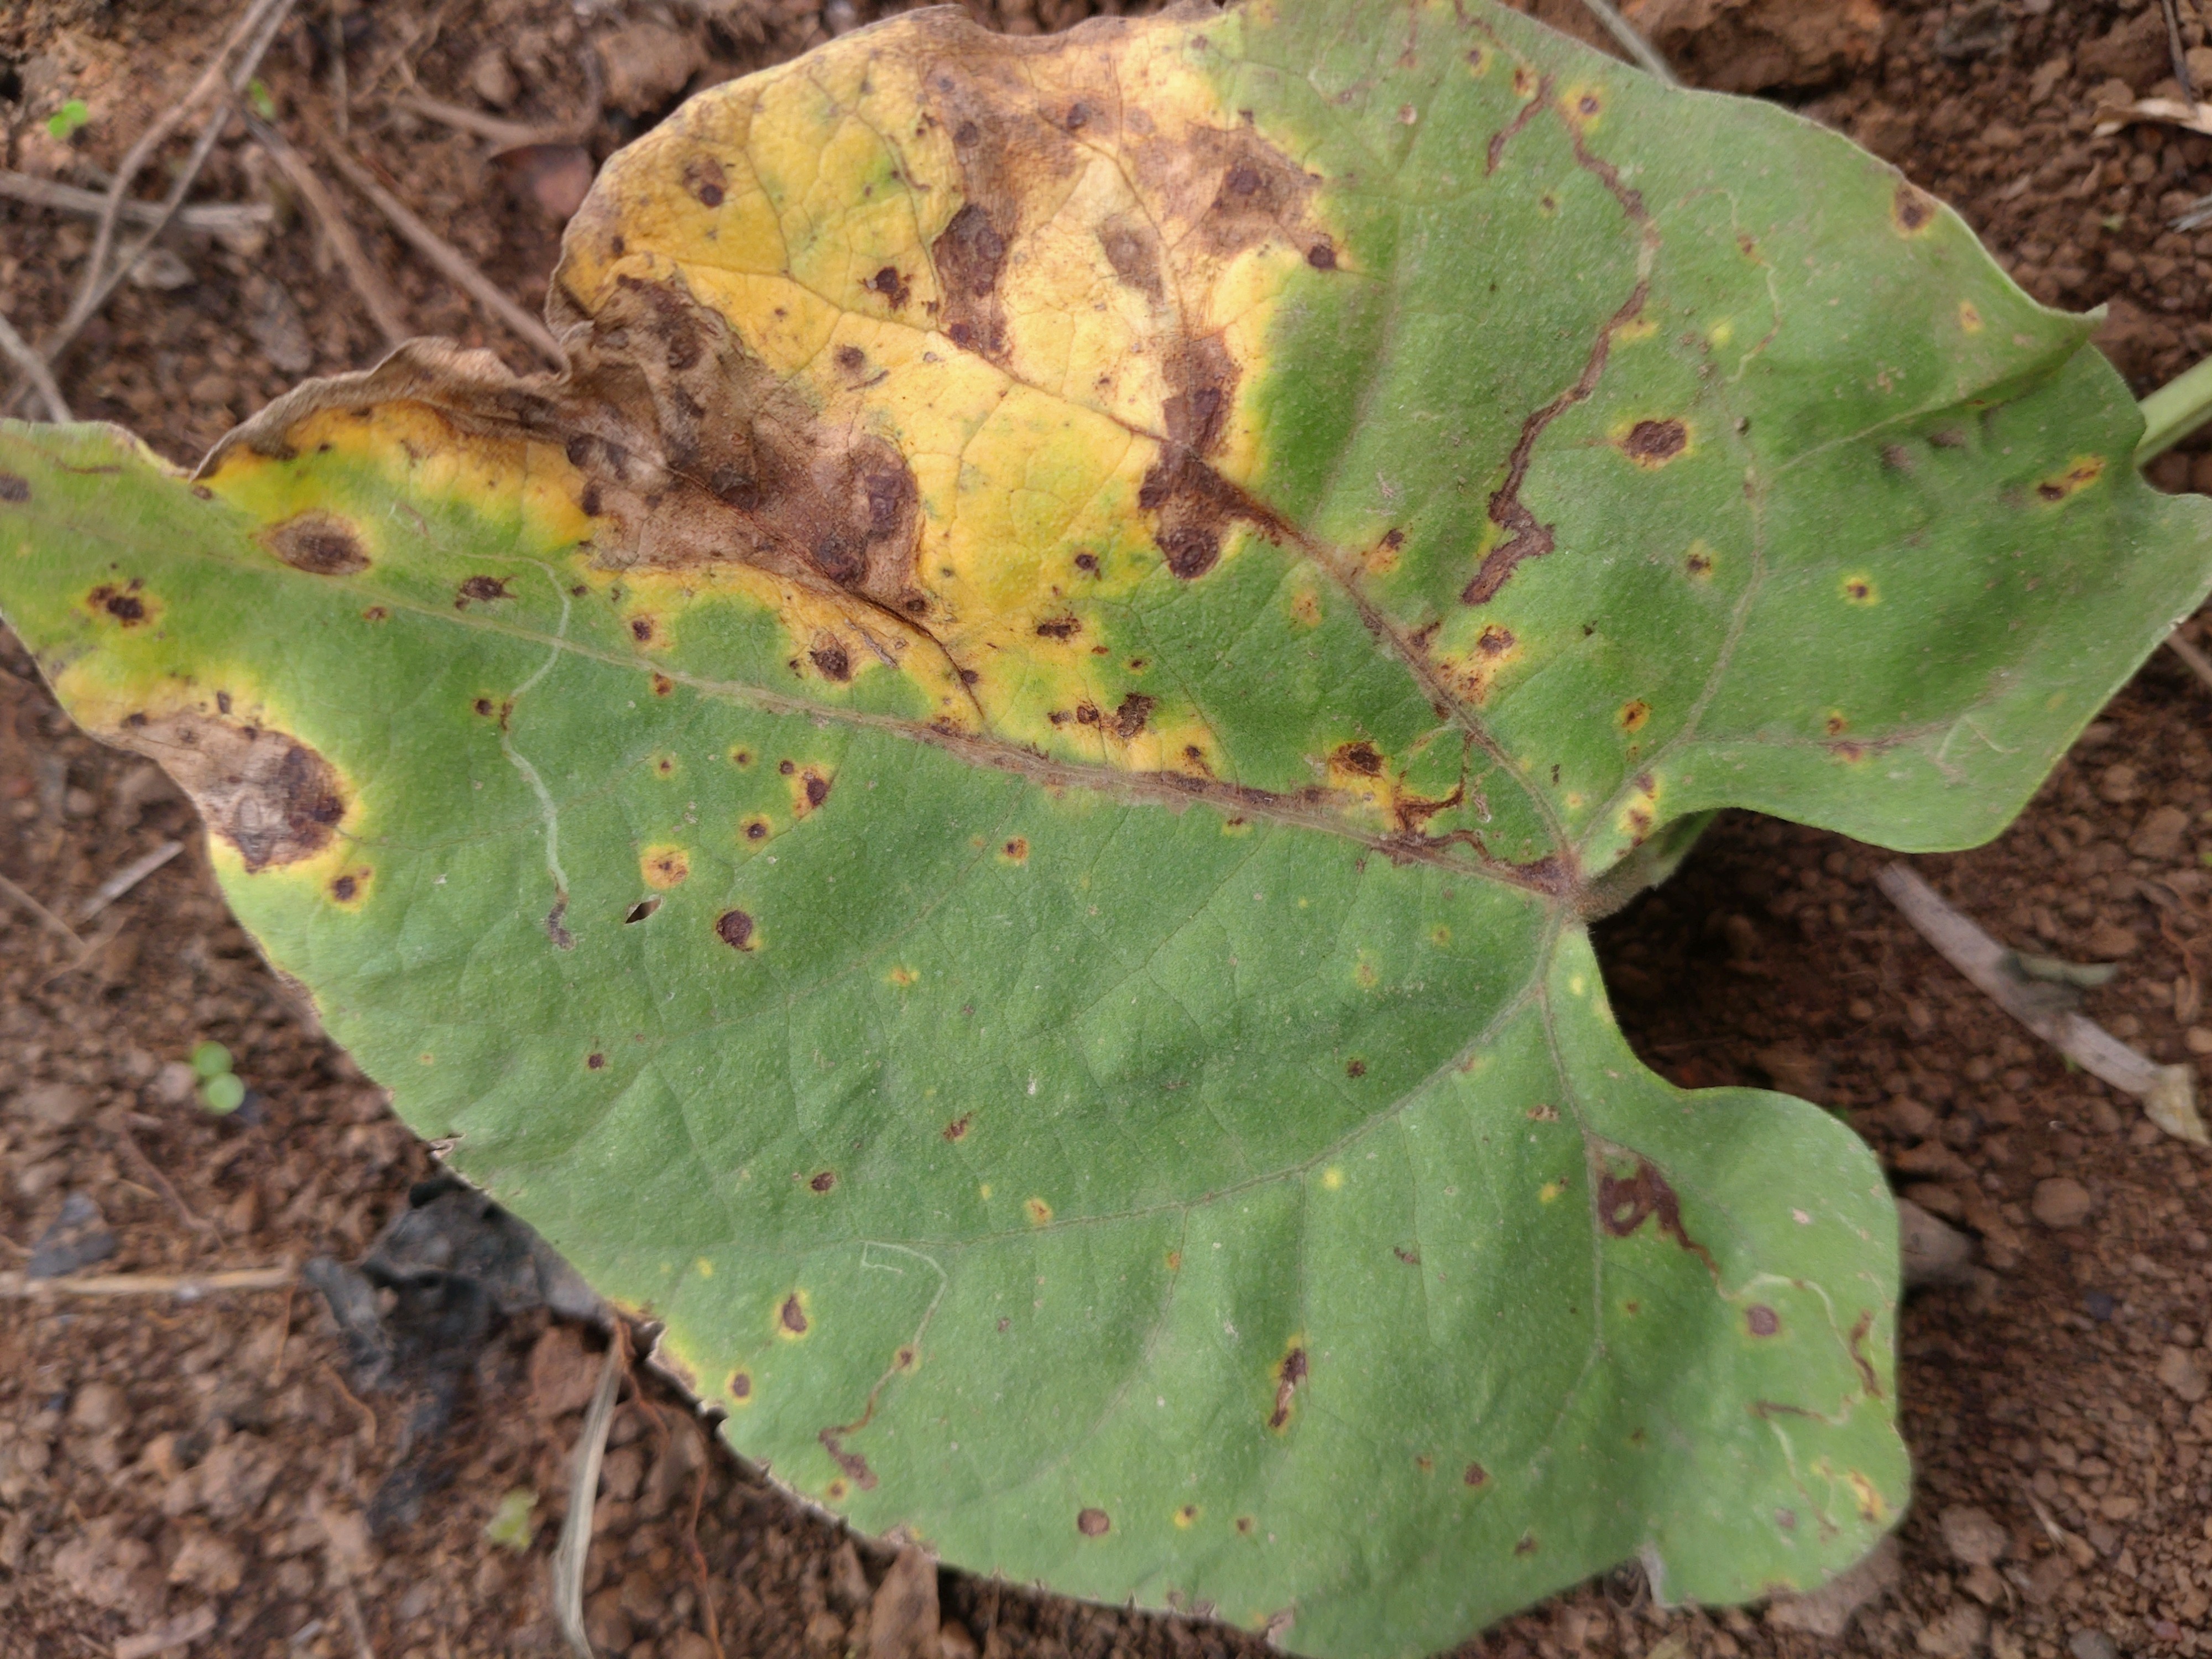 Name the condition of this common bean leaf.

rust
